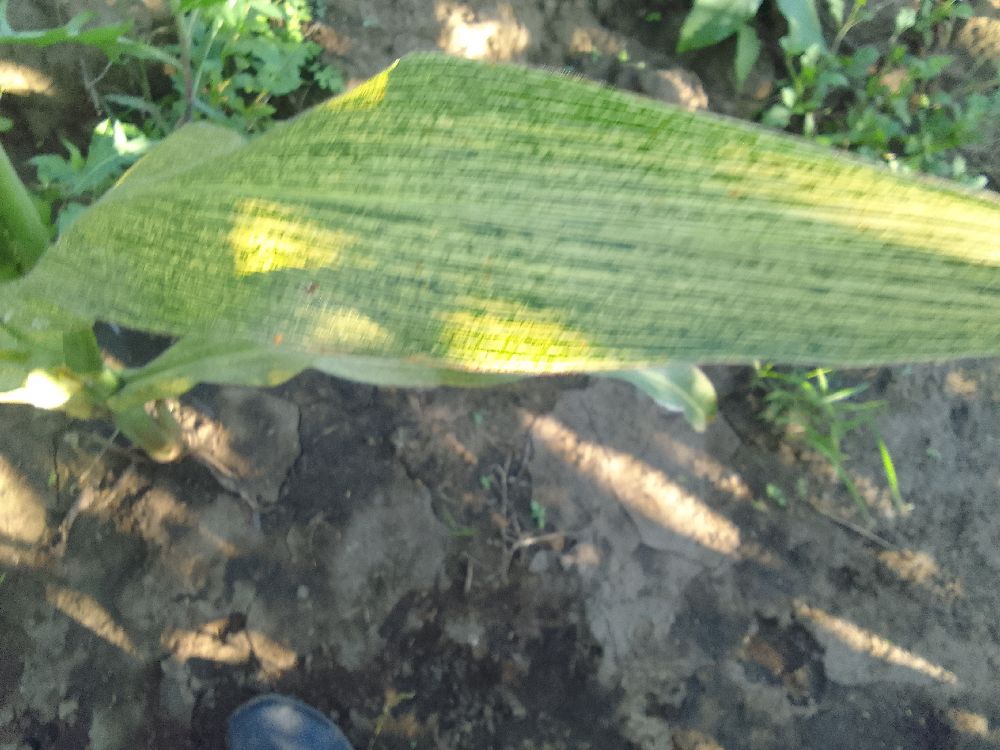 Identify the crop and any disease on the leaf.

maize, maize streak virus
